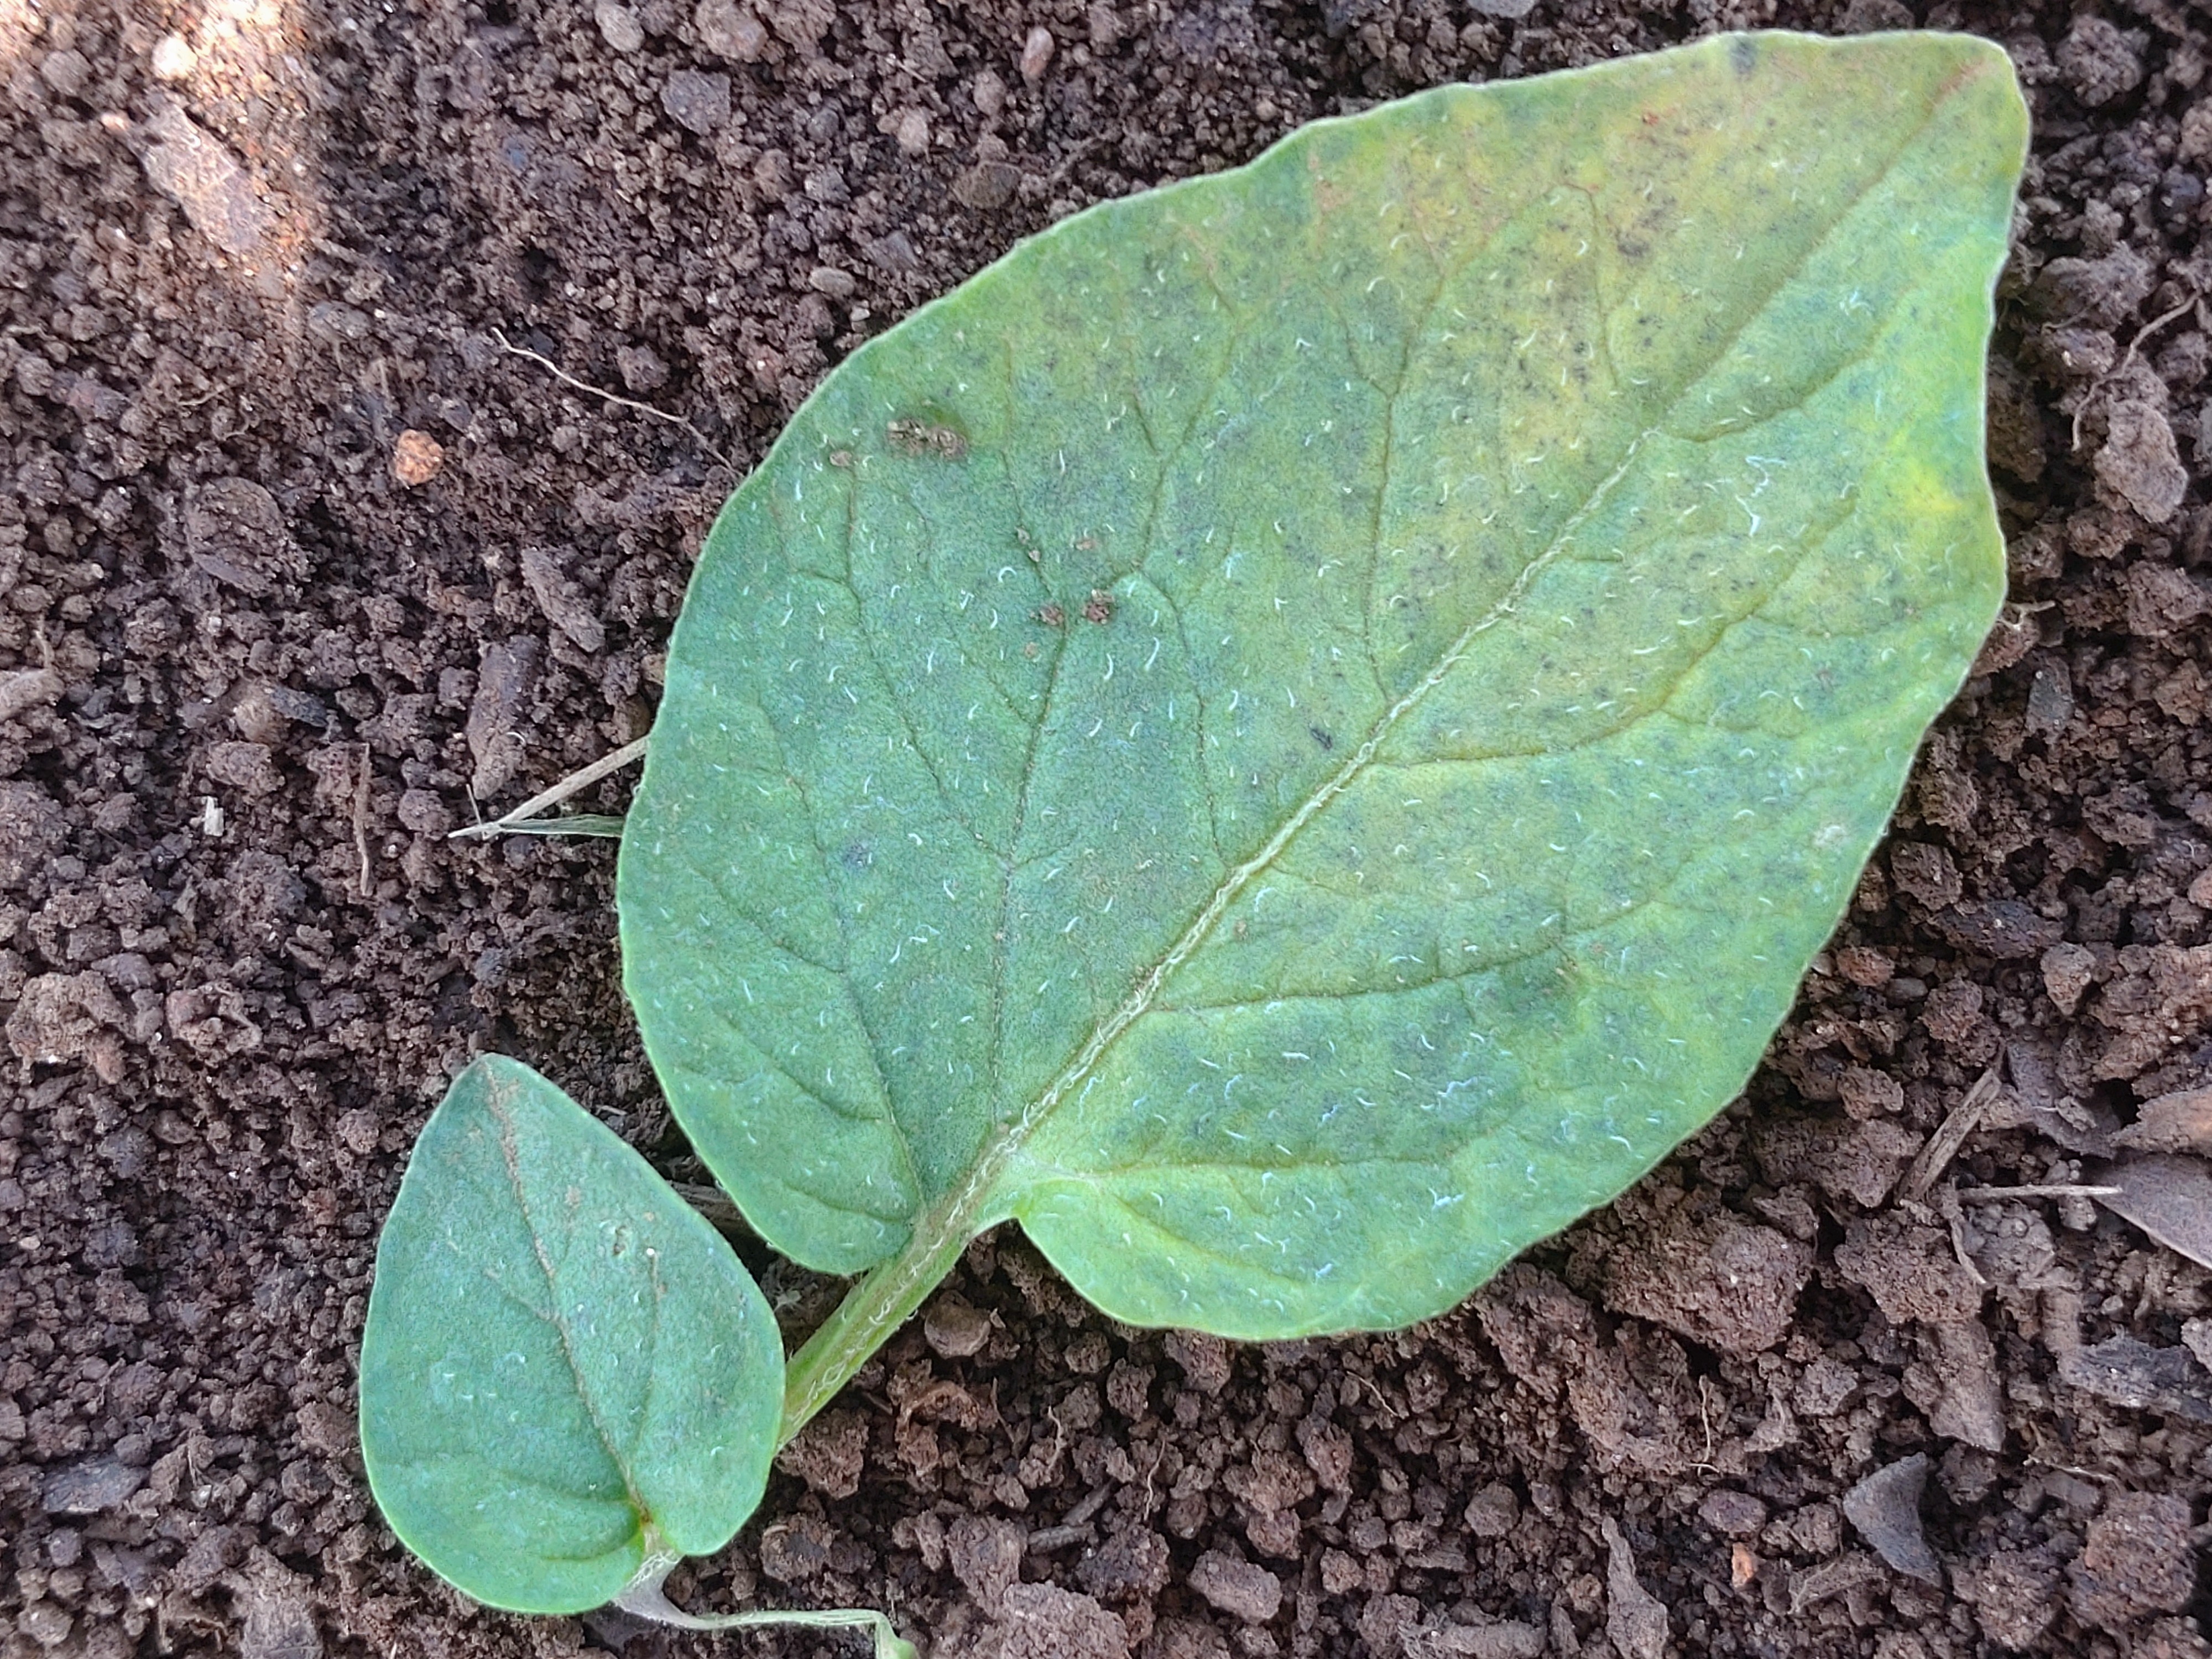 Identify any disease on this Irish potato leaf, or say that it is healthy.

late blight
